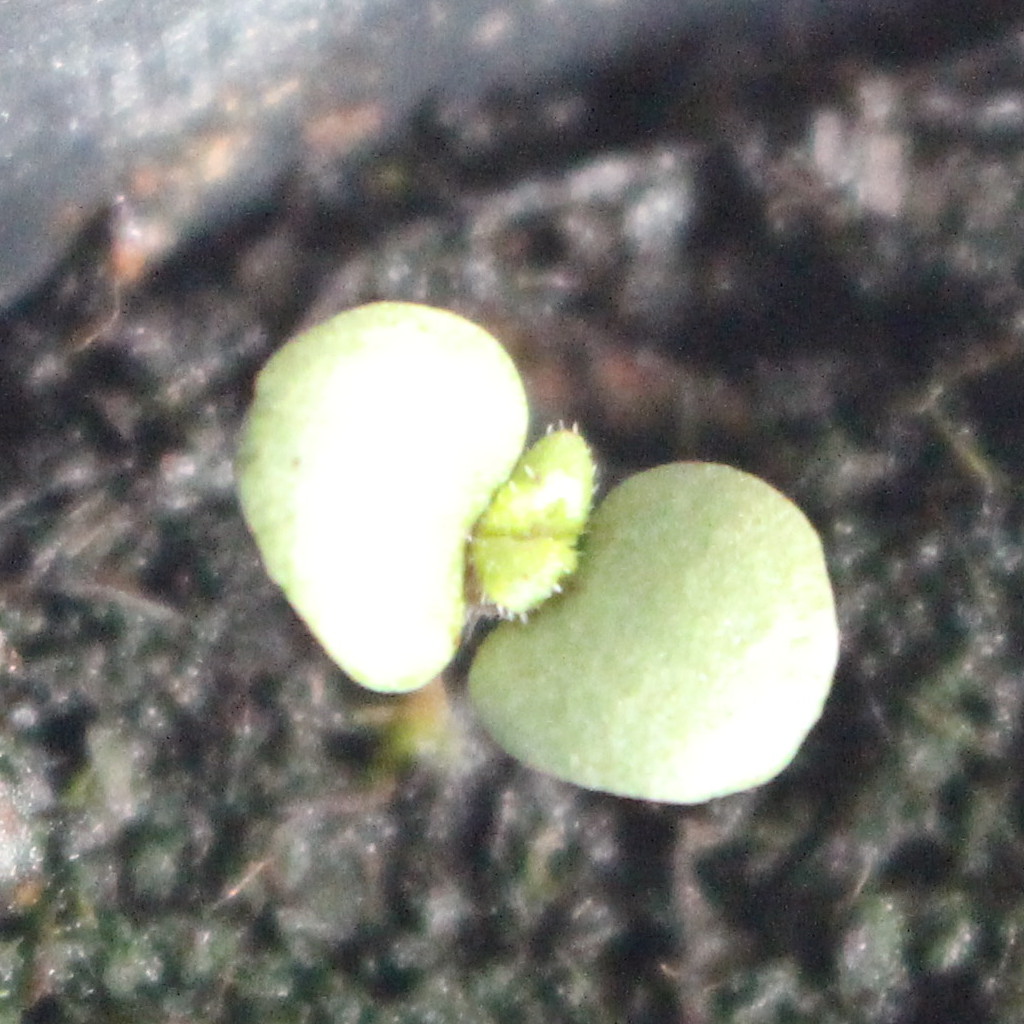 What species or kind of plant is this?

Veronica persica
